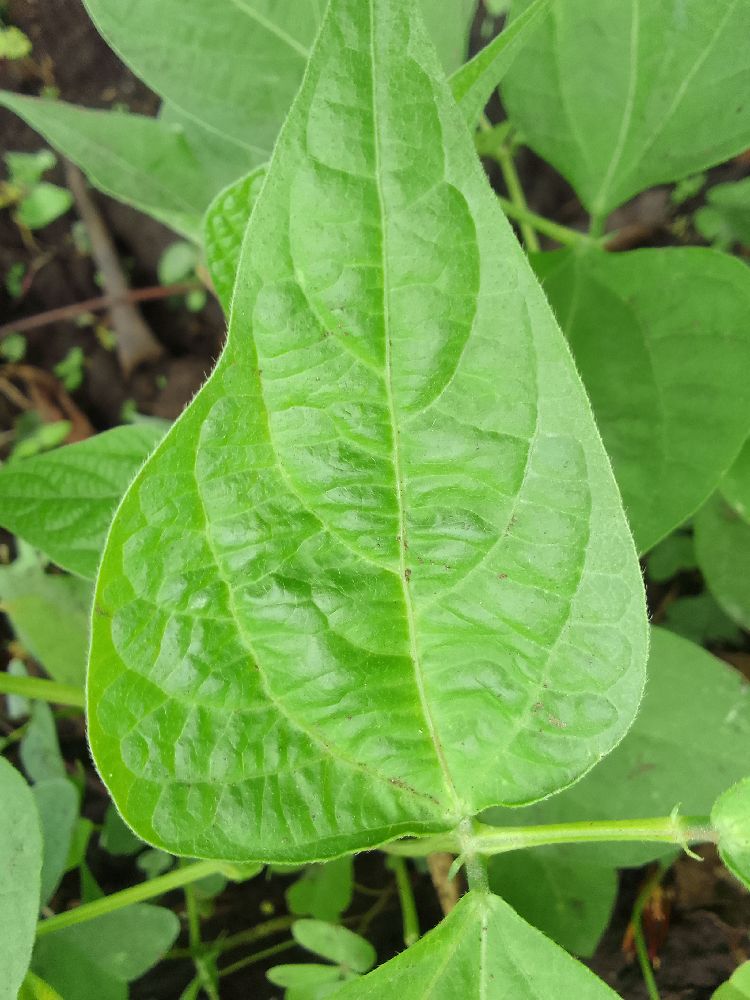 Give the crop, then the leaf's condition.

common bean, healthy
